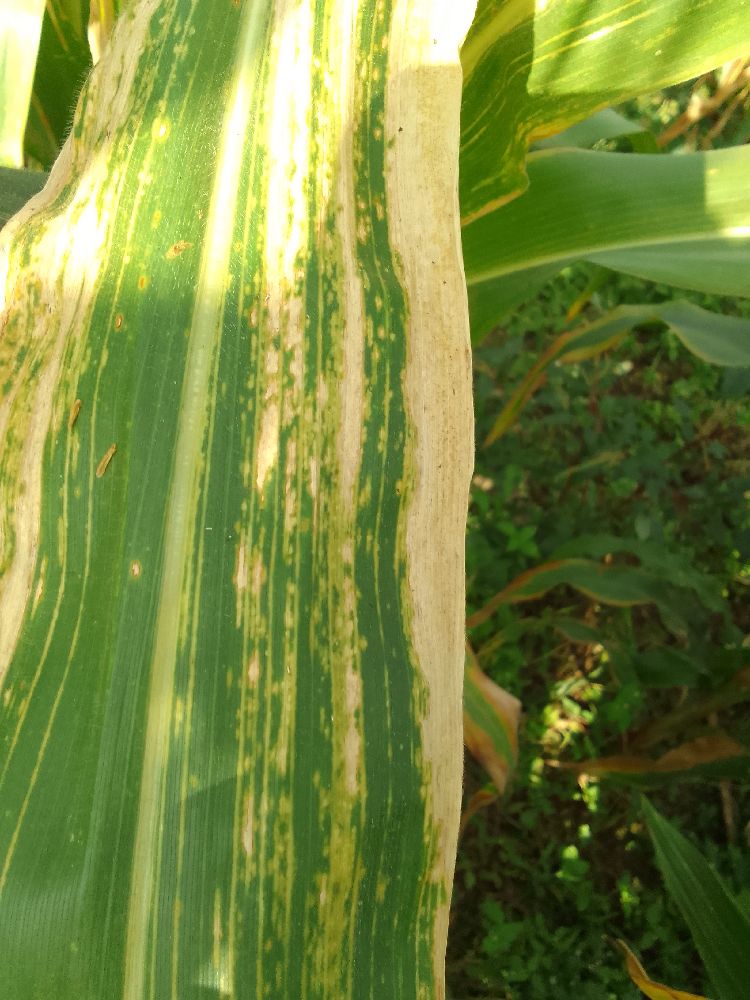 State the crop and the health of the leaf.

maize, maize lethal necrosis
